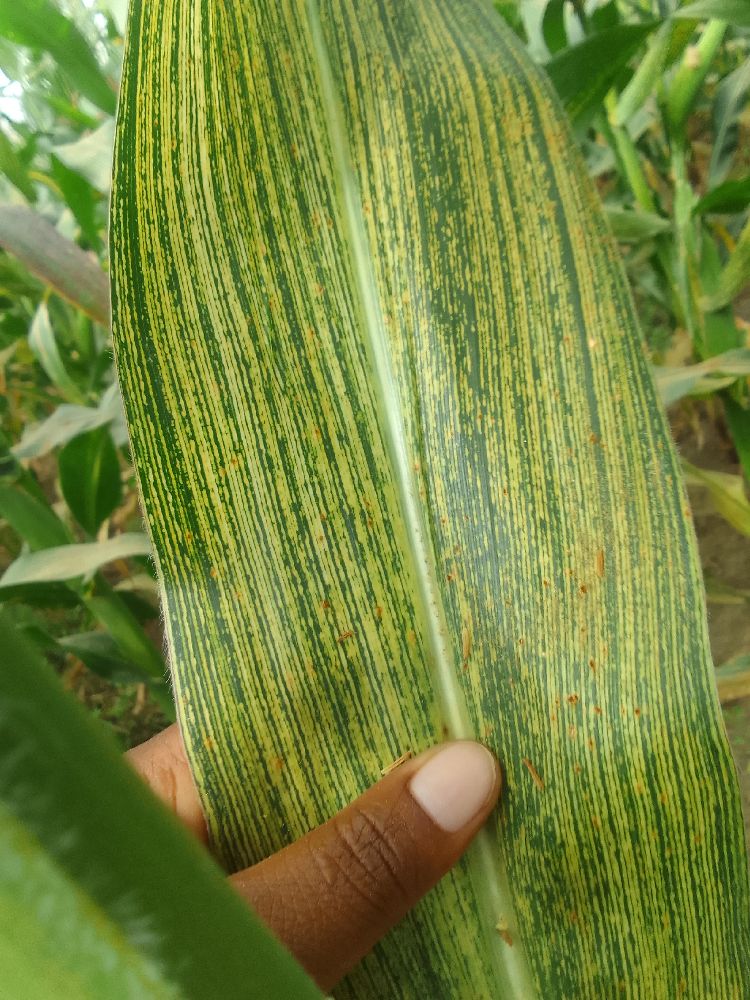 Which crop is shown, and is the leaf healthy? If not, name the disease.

maize, maize streak virus
